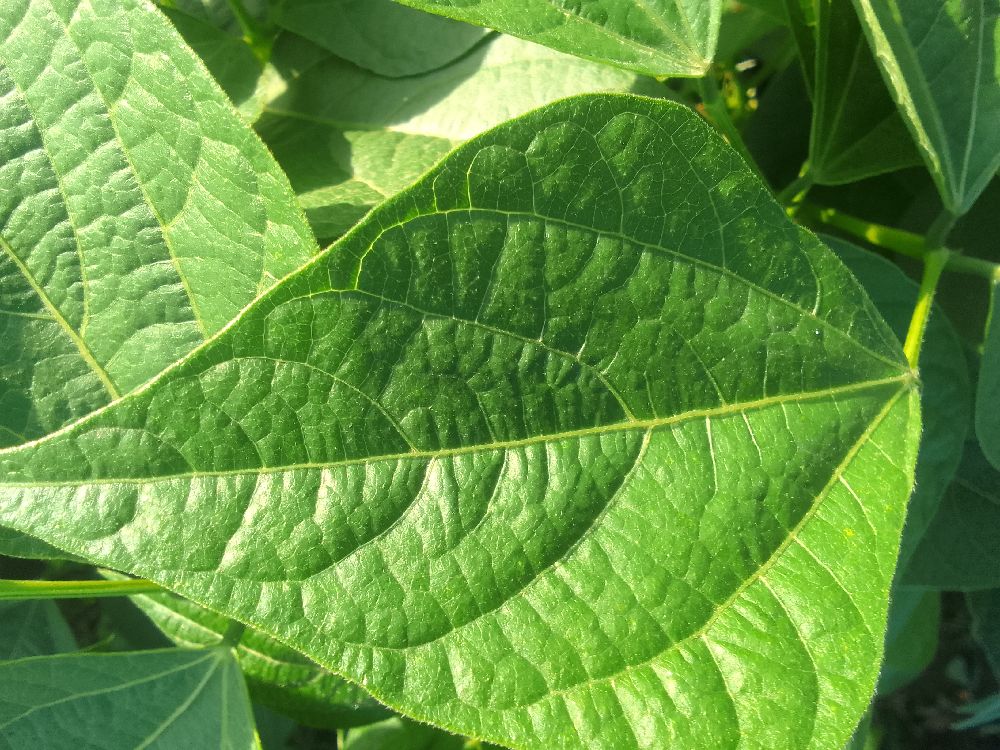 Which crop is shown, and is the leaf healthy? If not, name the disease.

common bean, healthy
